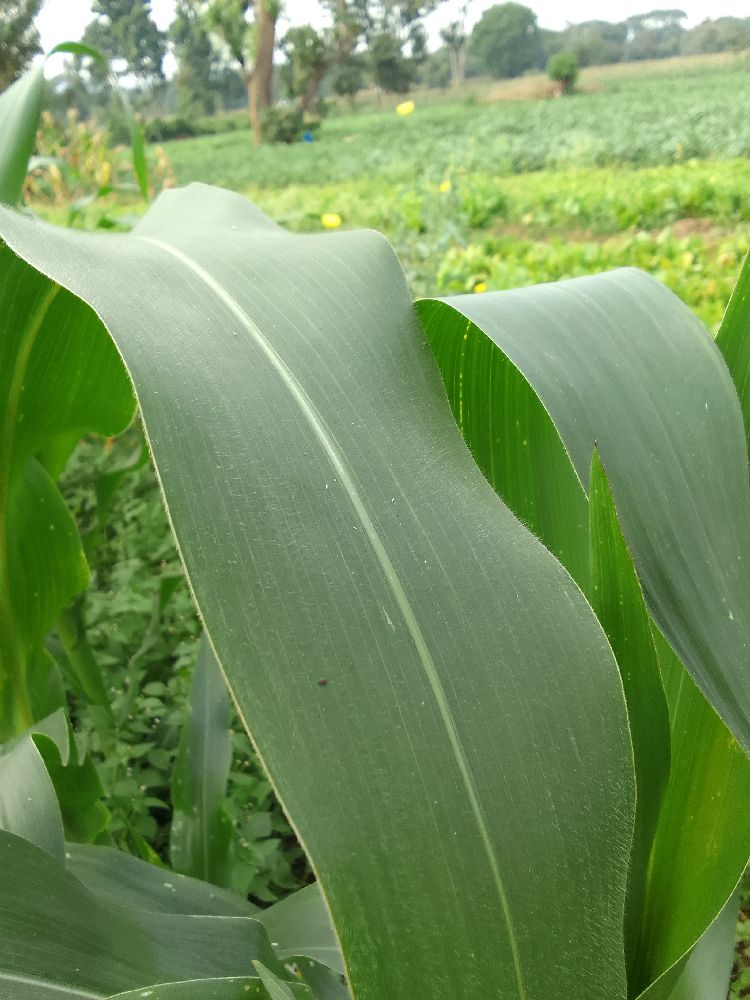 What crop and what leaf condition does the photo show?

maize, healthy
